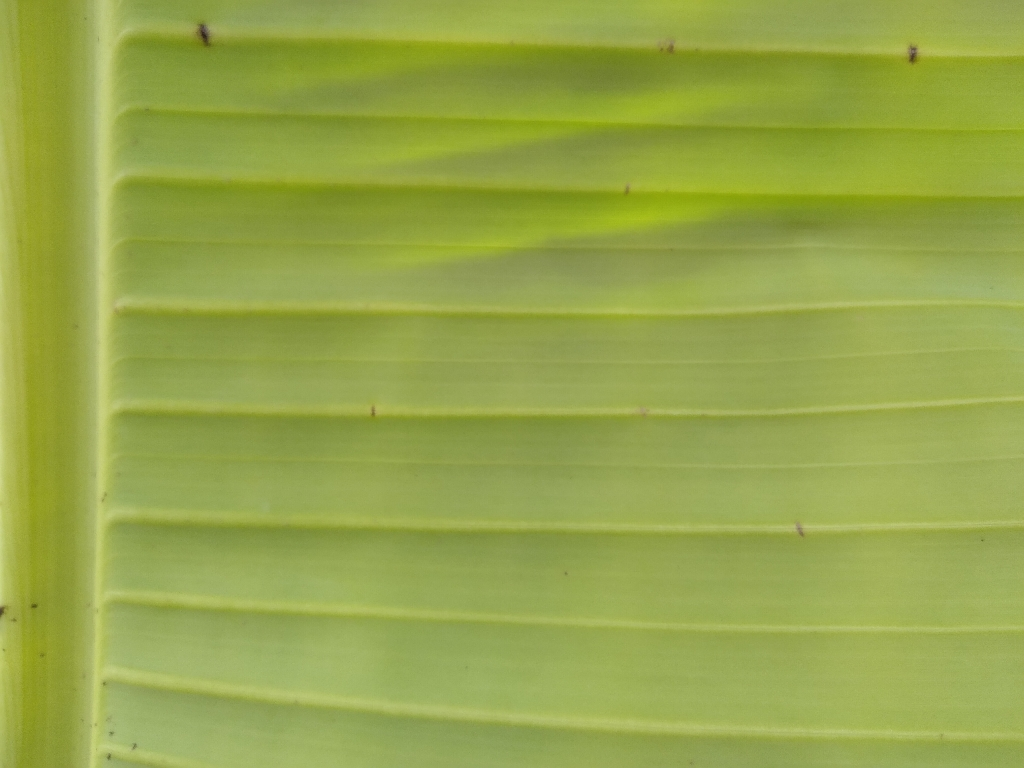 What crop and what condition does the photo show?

banana, healthy
